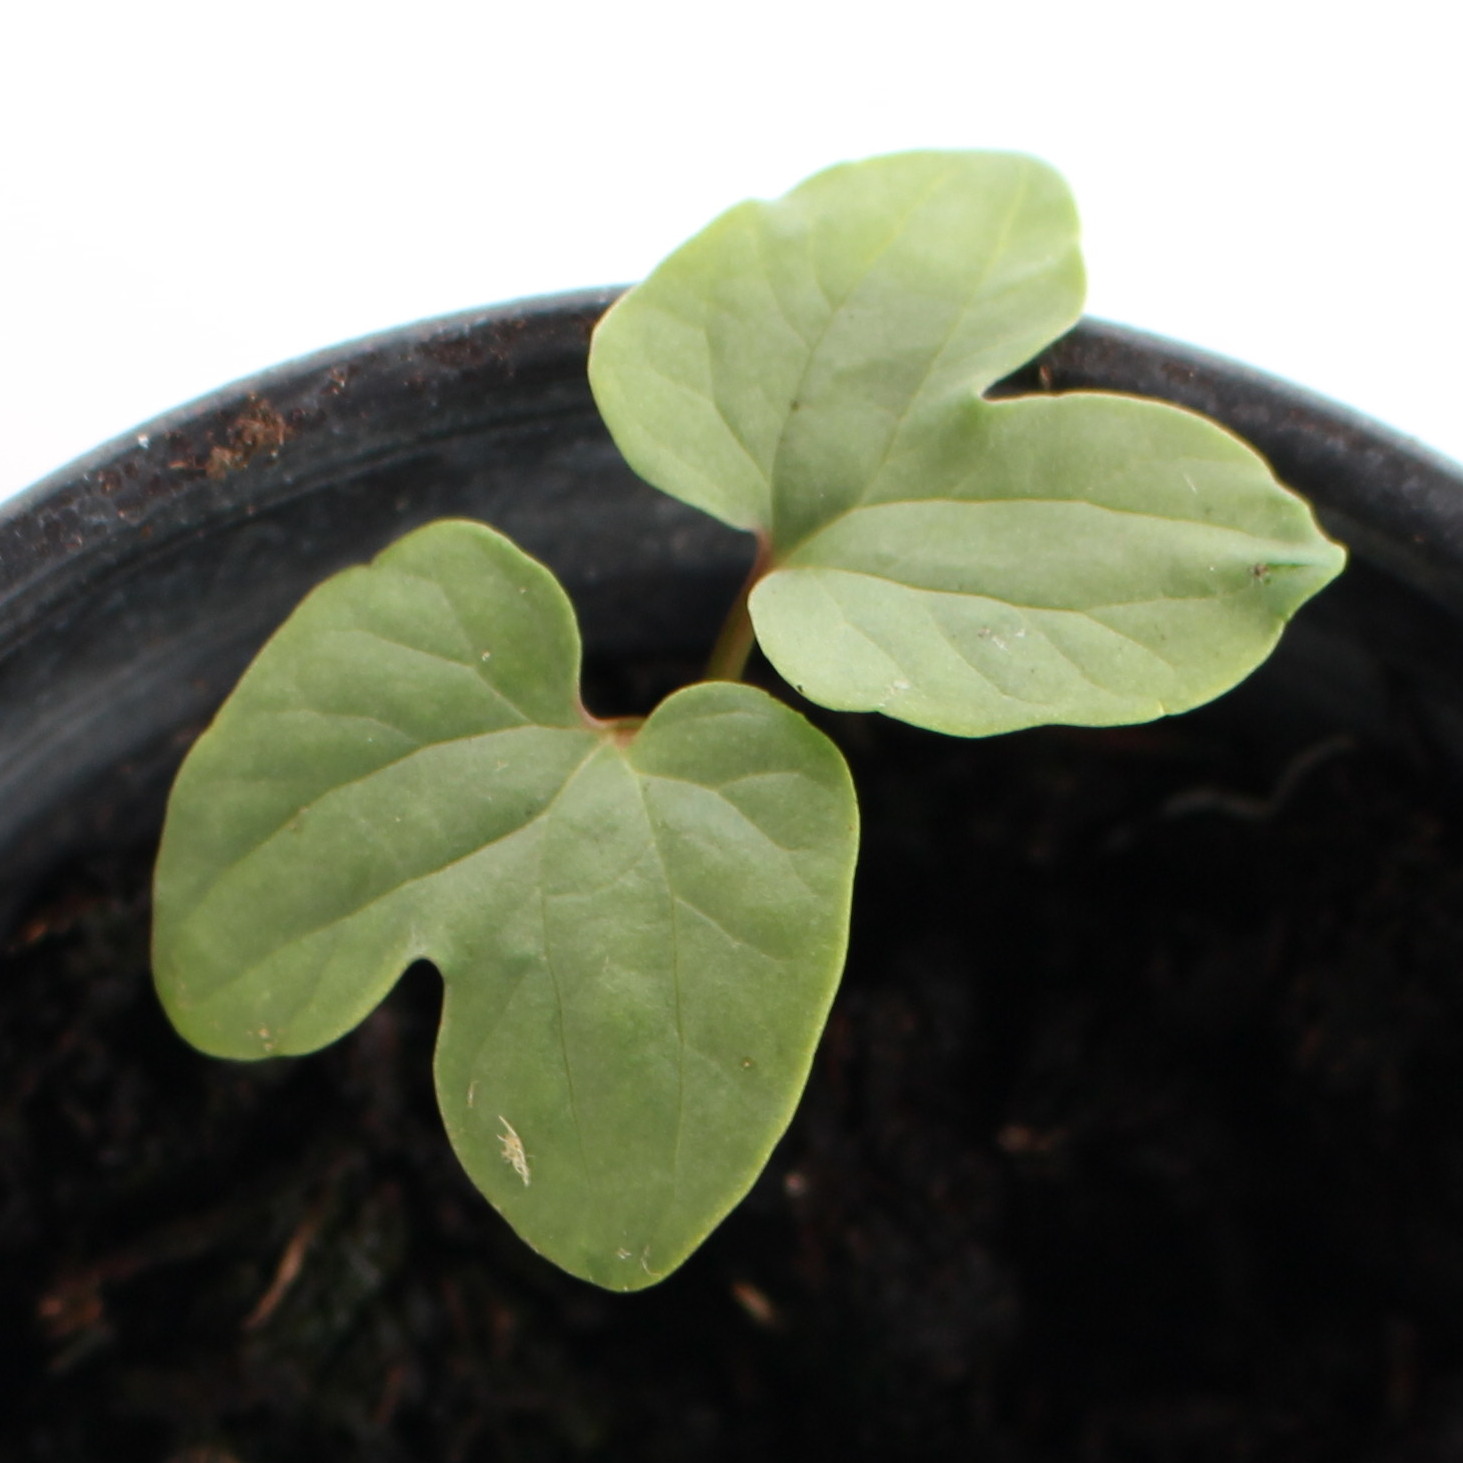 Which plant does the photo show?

Convolvulus arvensis
